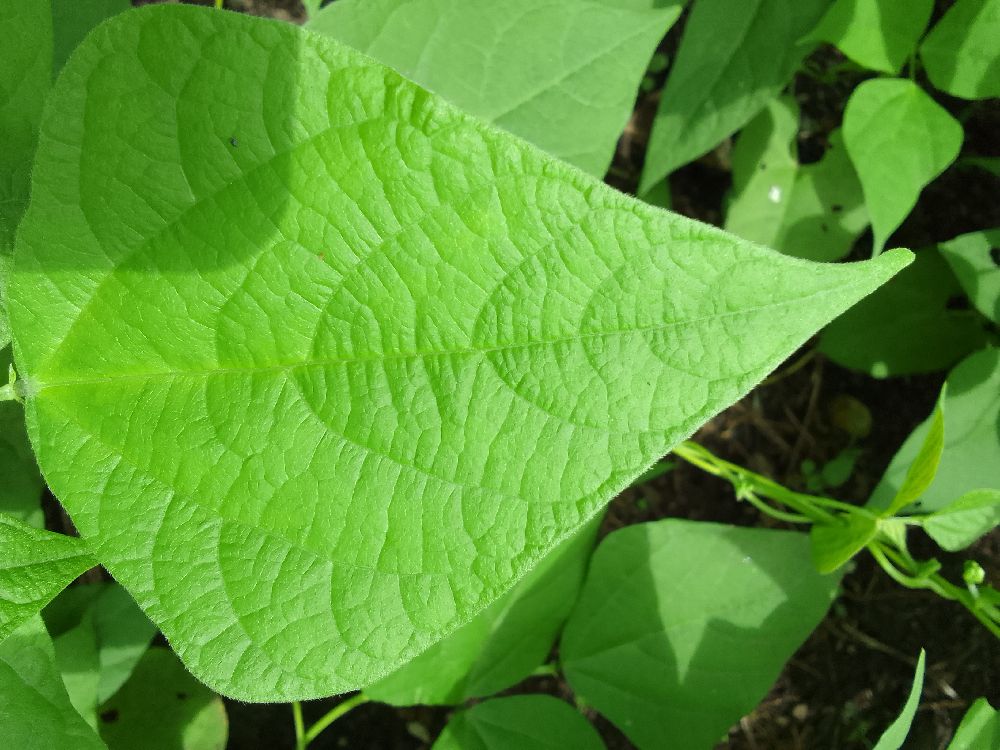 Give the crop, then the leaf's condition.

common bean, healthy
